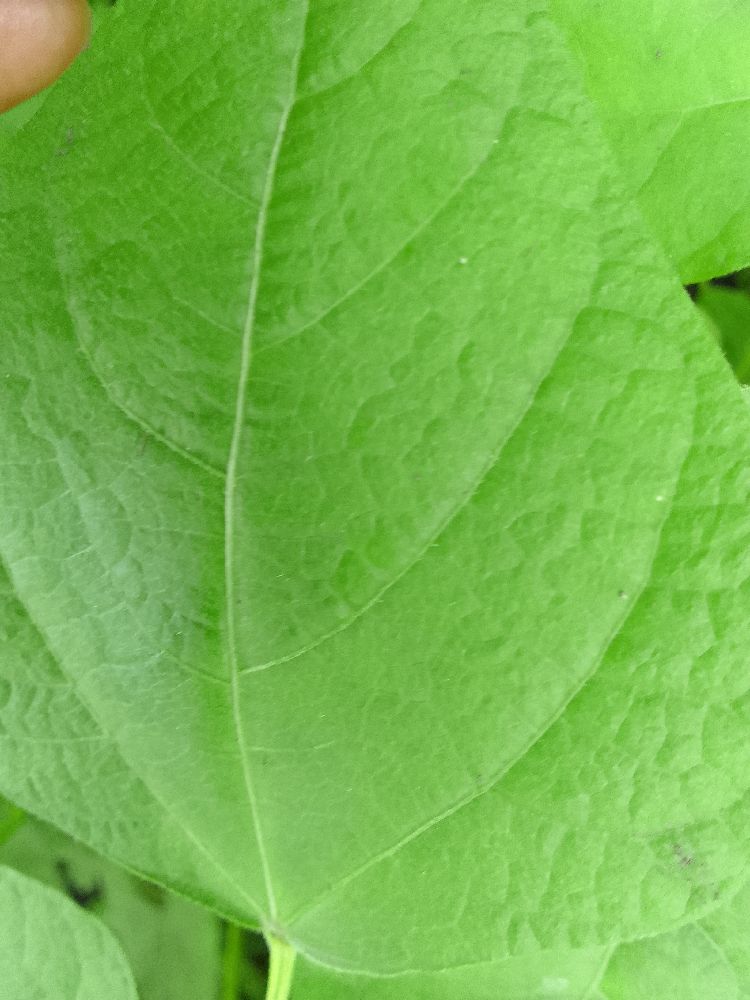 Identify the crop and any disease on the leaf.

common bean, healthy
